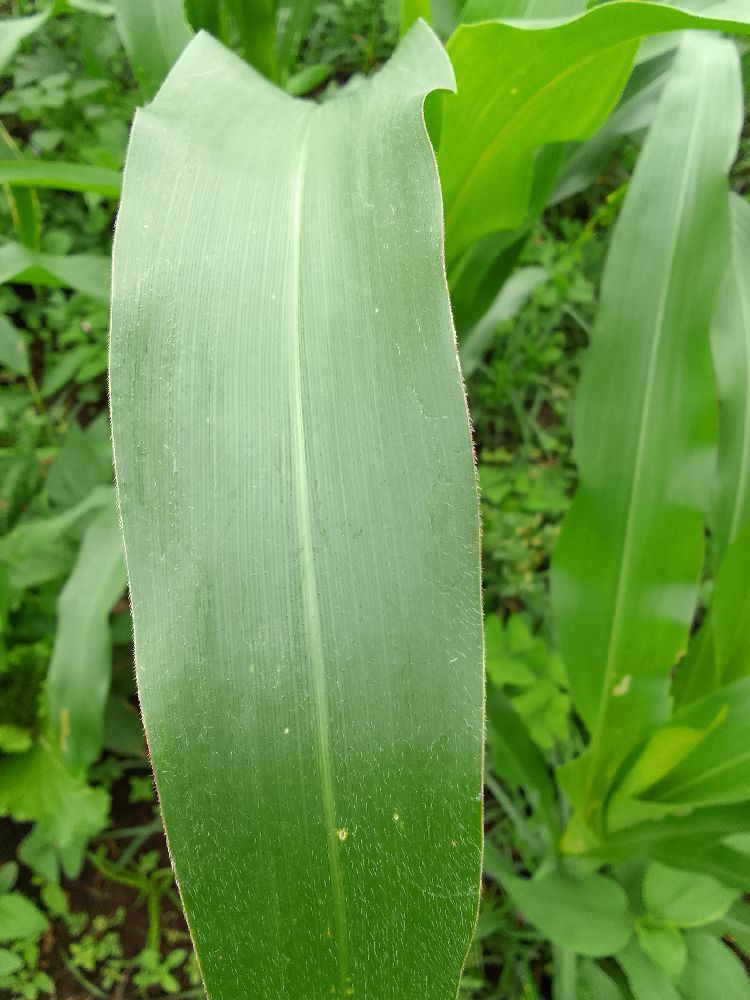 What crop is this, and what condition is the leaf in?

maize, healthy
